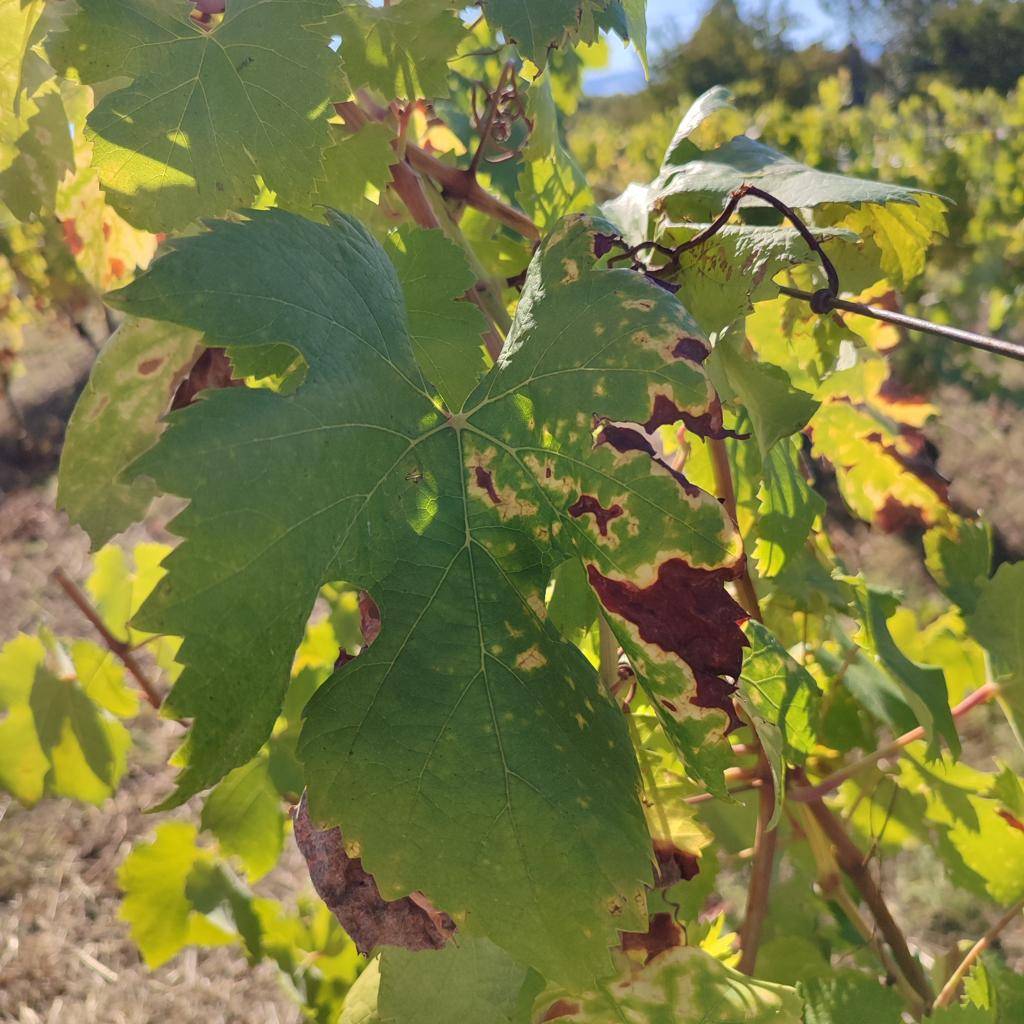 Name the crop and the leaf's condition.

grapevine, esca complex
